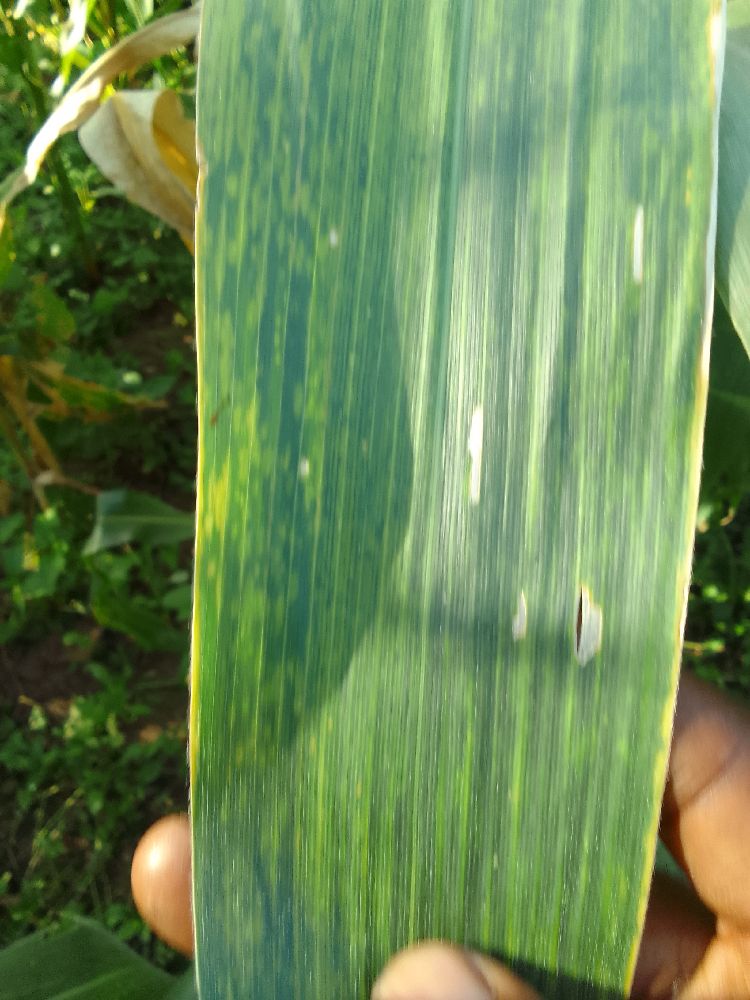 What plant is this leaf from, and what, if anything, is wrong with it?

maize, maize lethal necrosis
